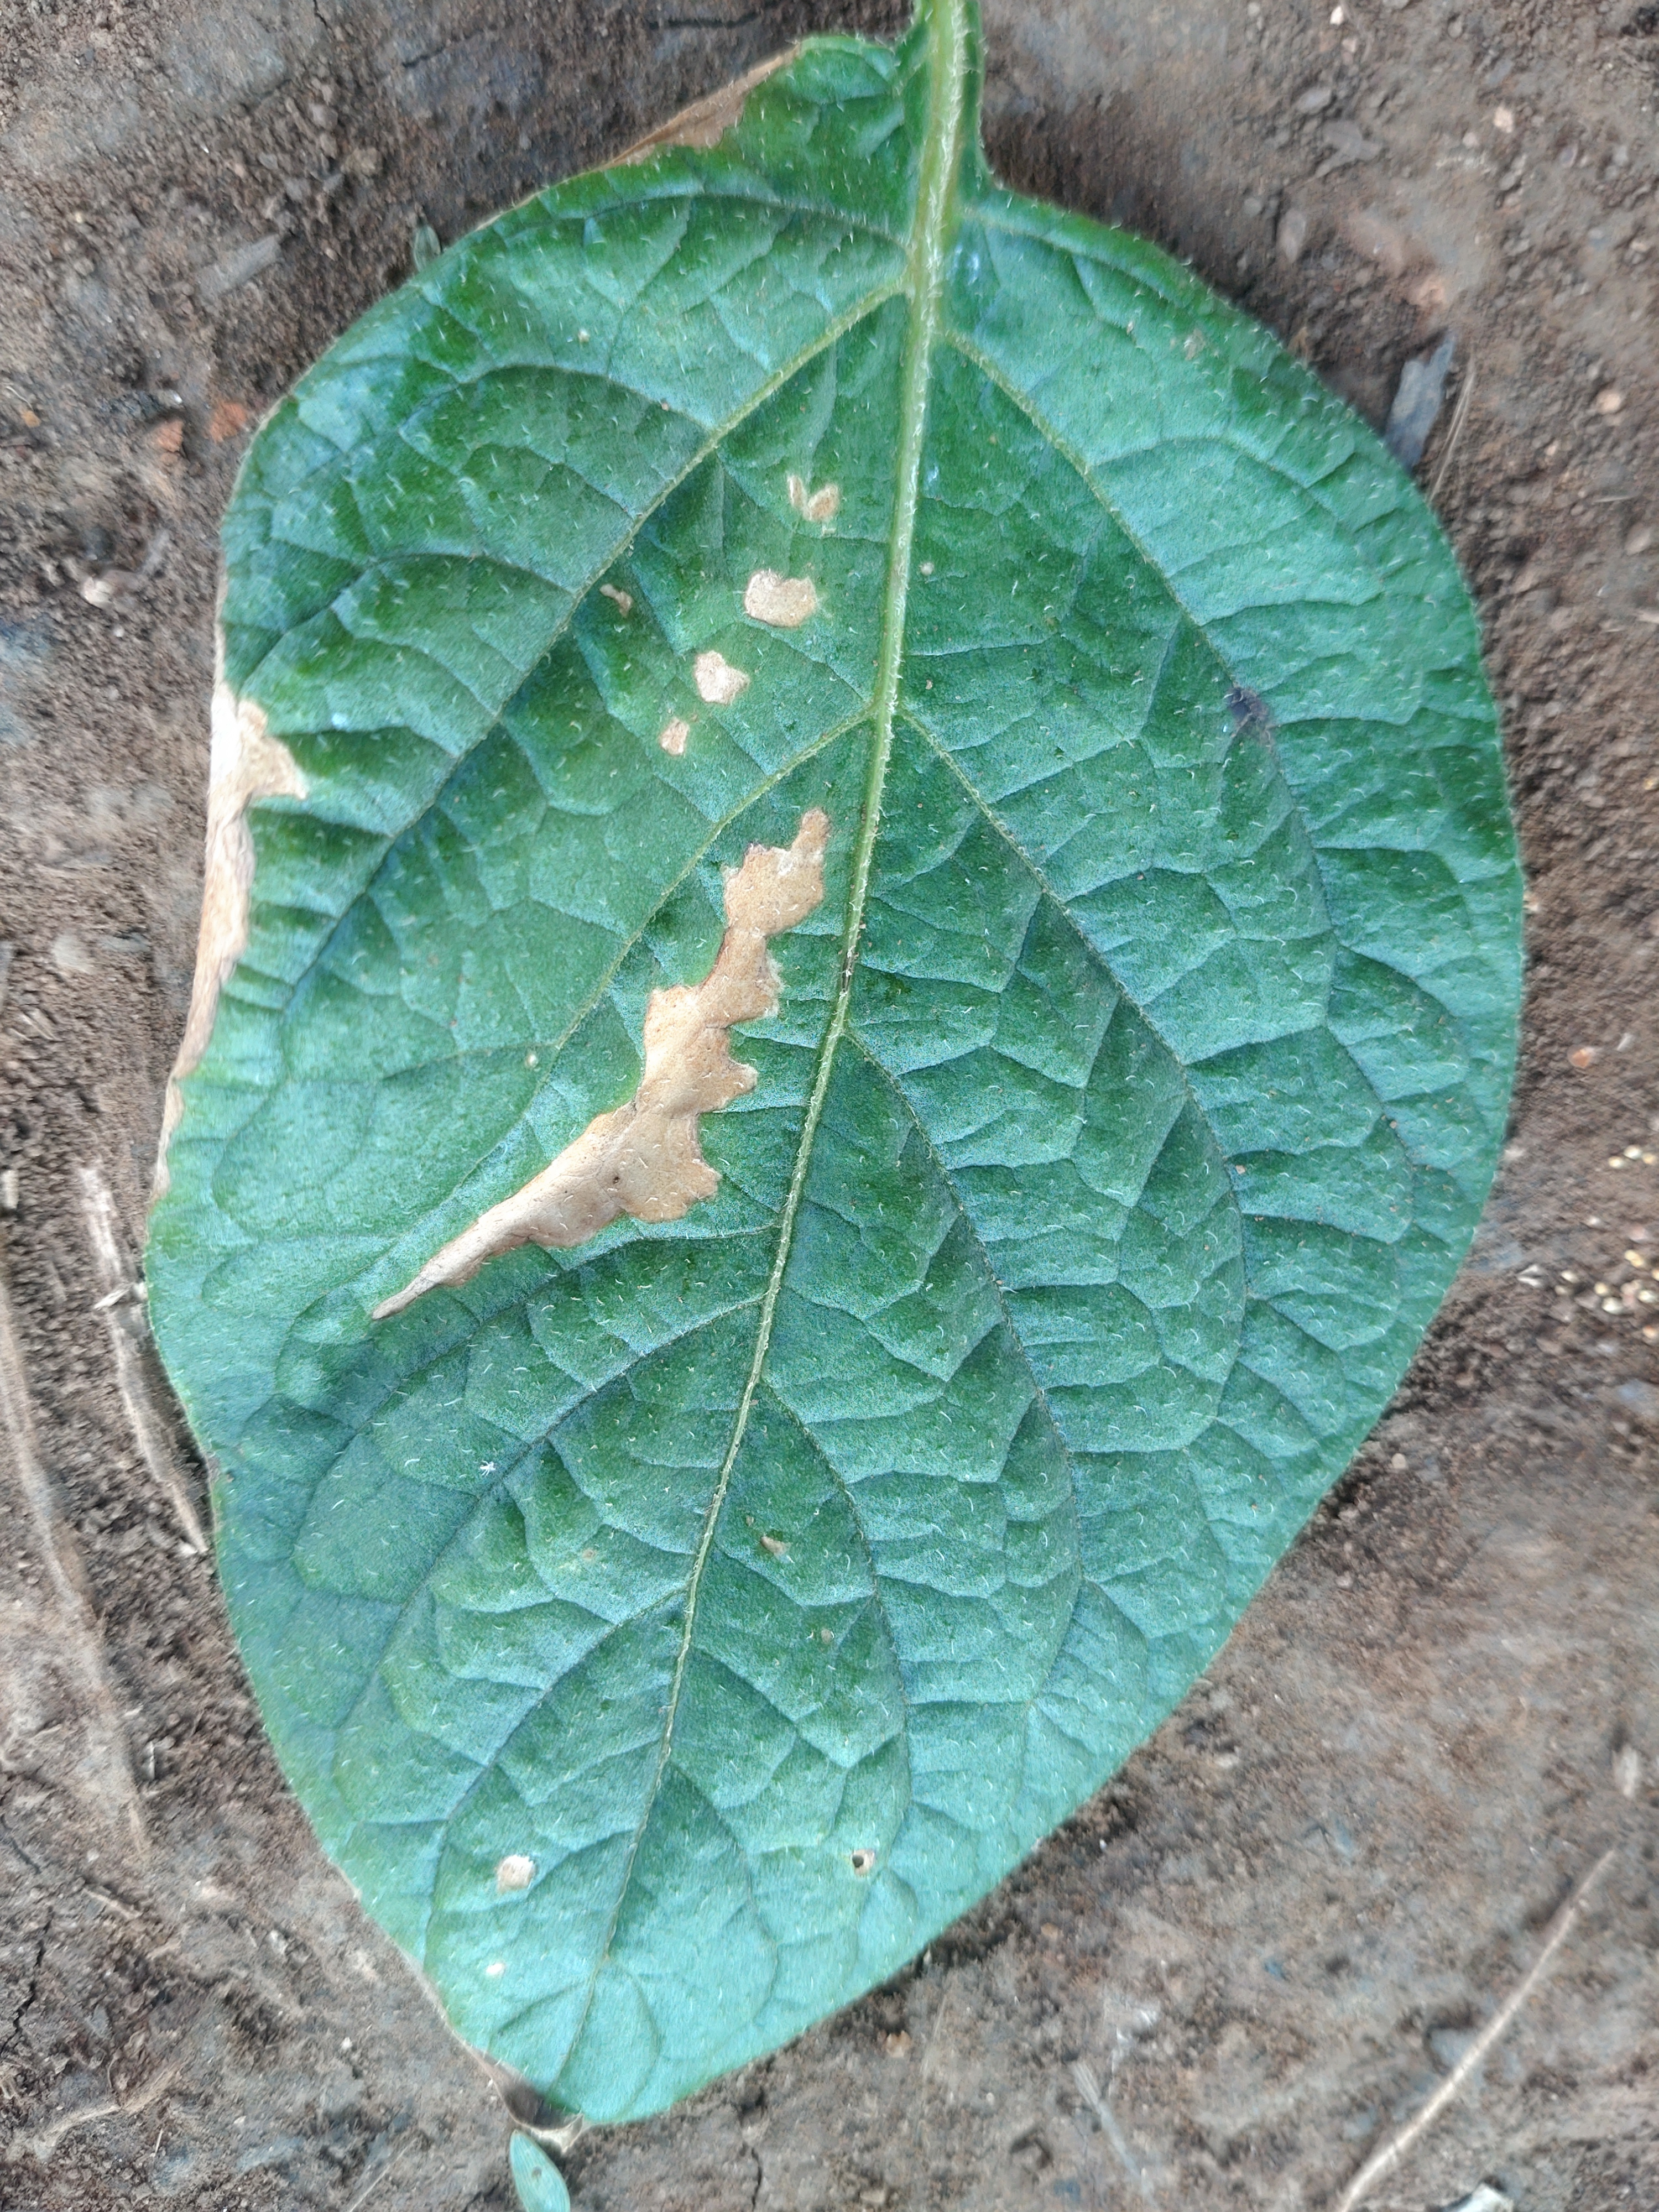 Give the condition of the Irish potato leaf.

early blight
